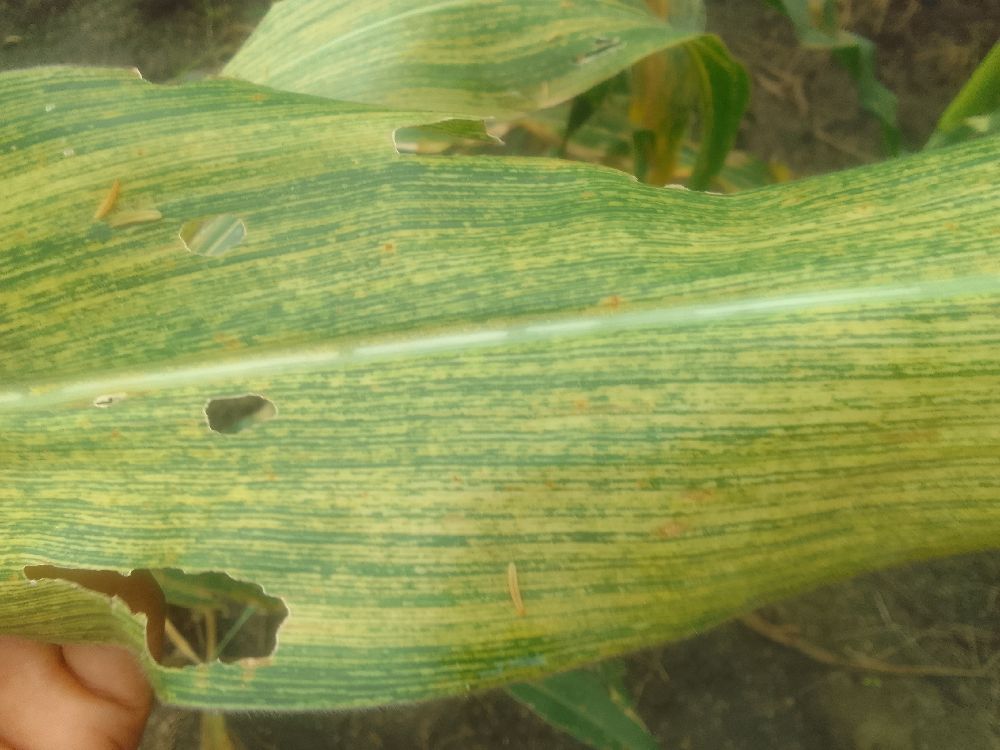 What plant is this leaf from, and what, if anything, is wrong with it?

maize, maize streak virus
